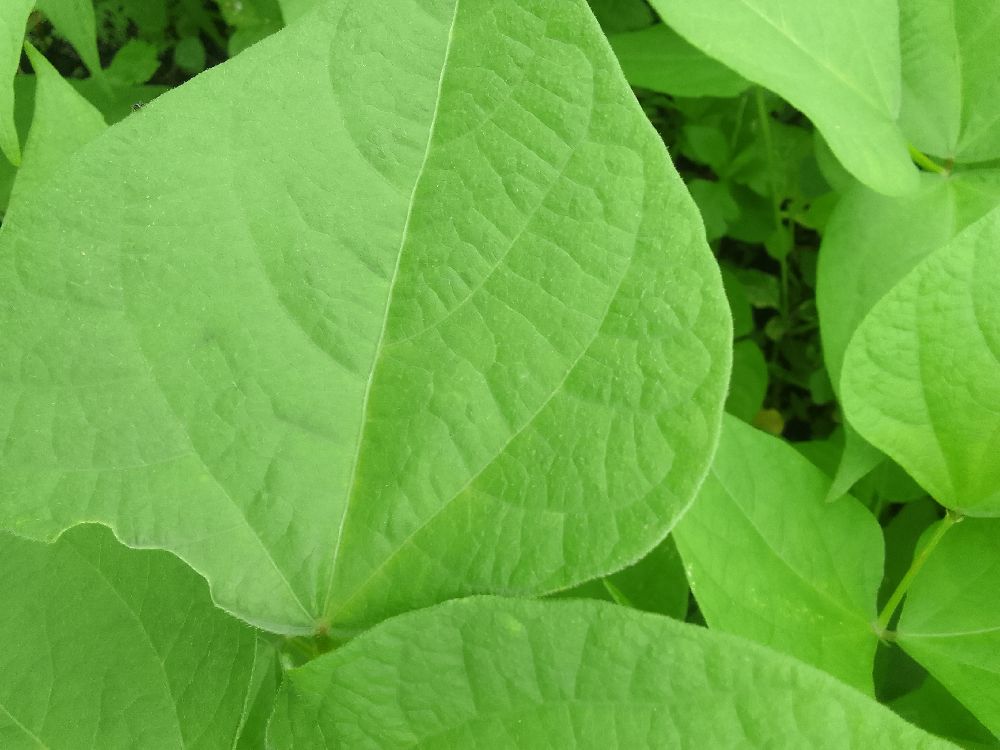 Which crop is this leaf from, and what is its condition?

common bean, healthy
